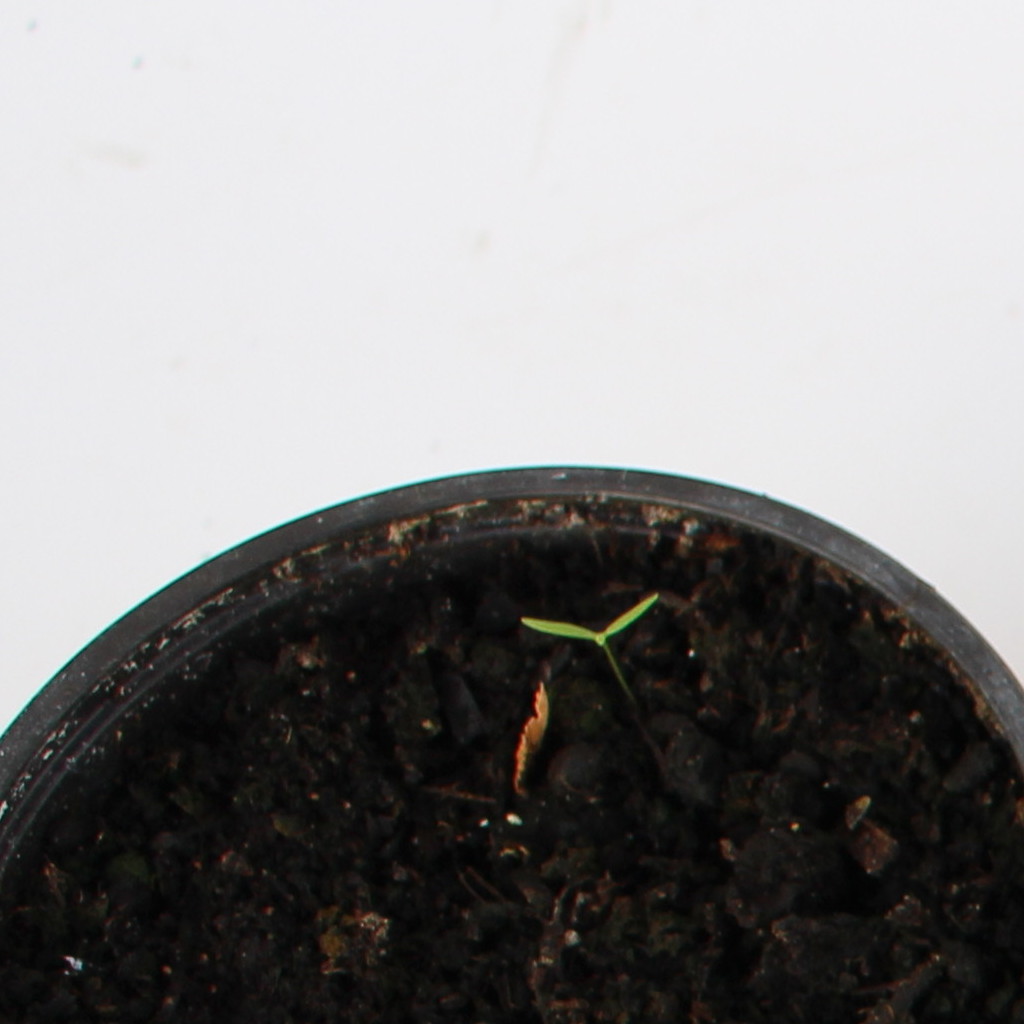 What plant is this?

Papaver rhoeas
